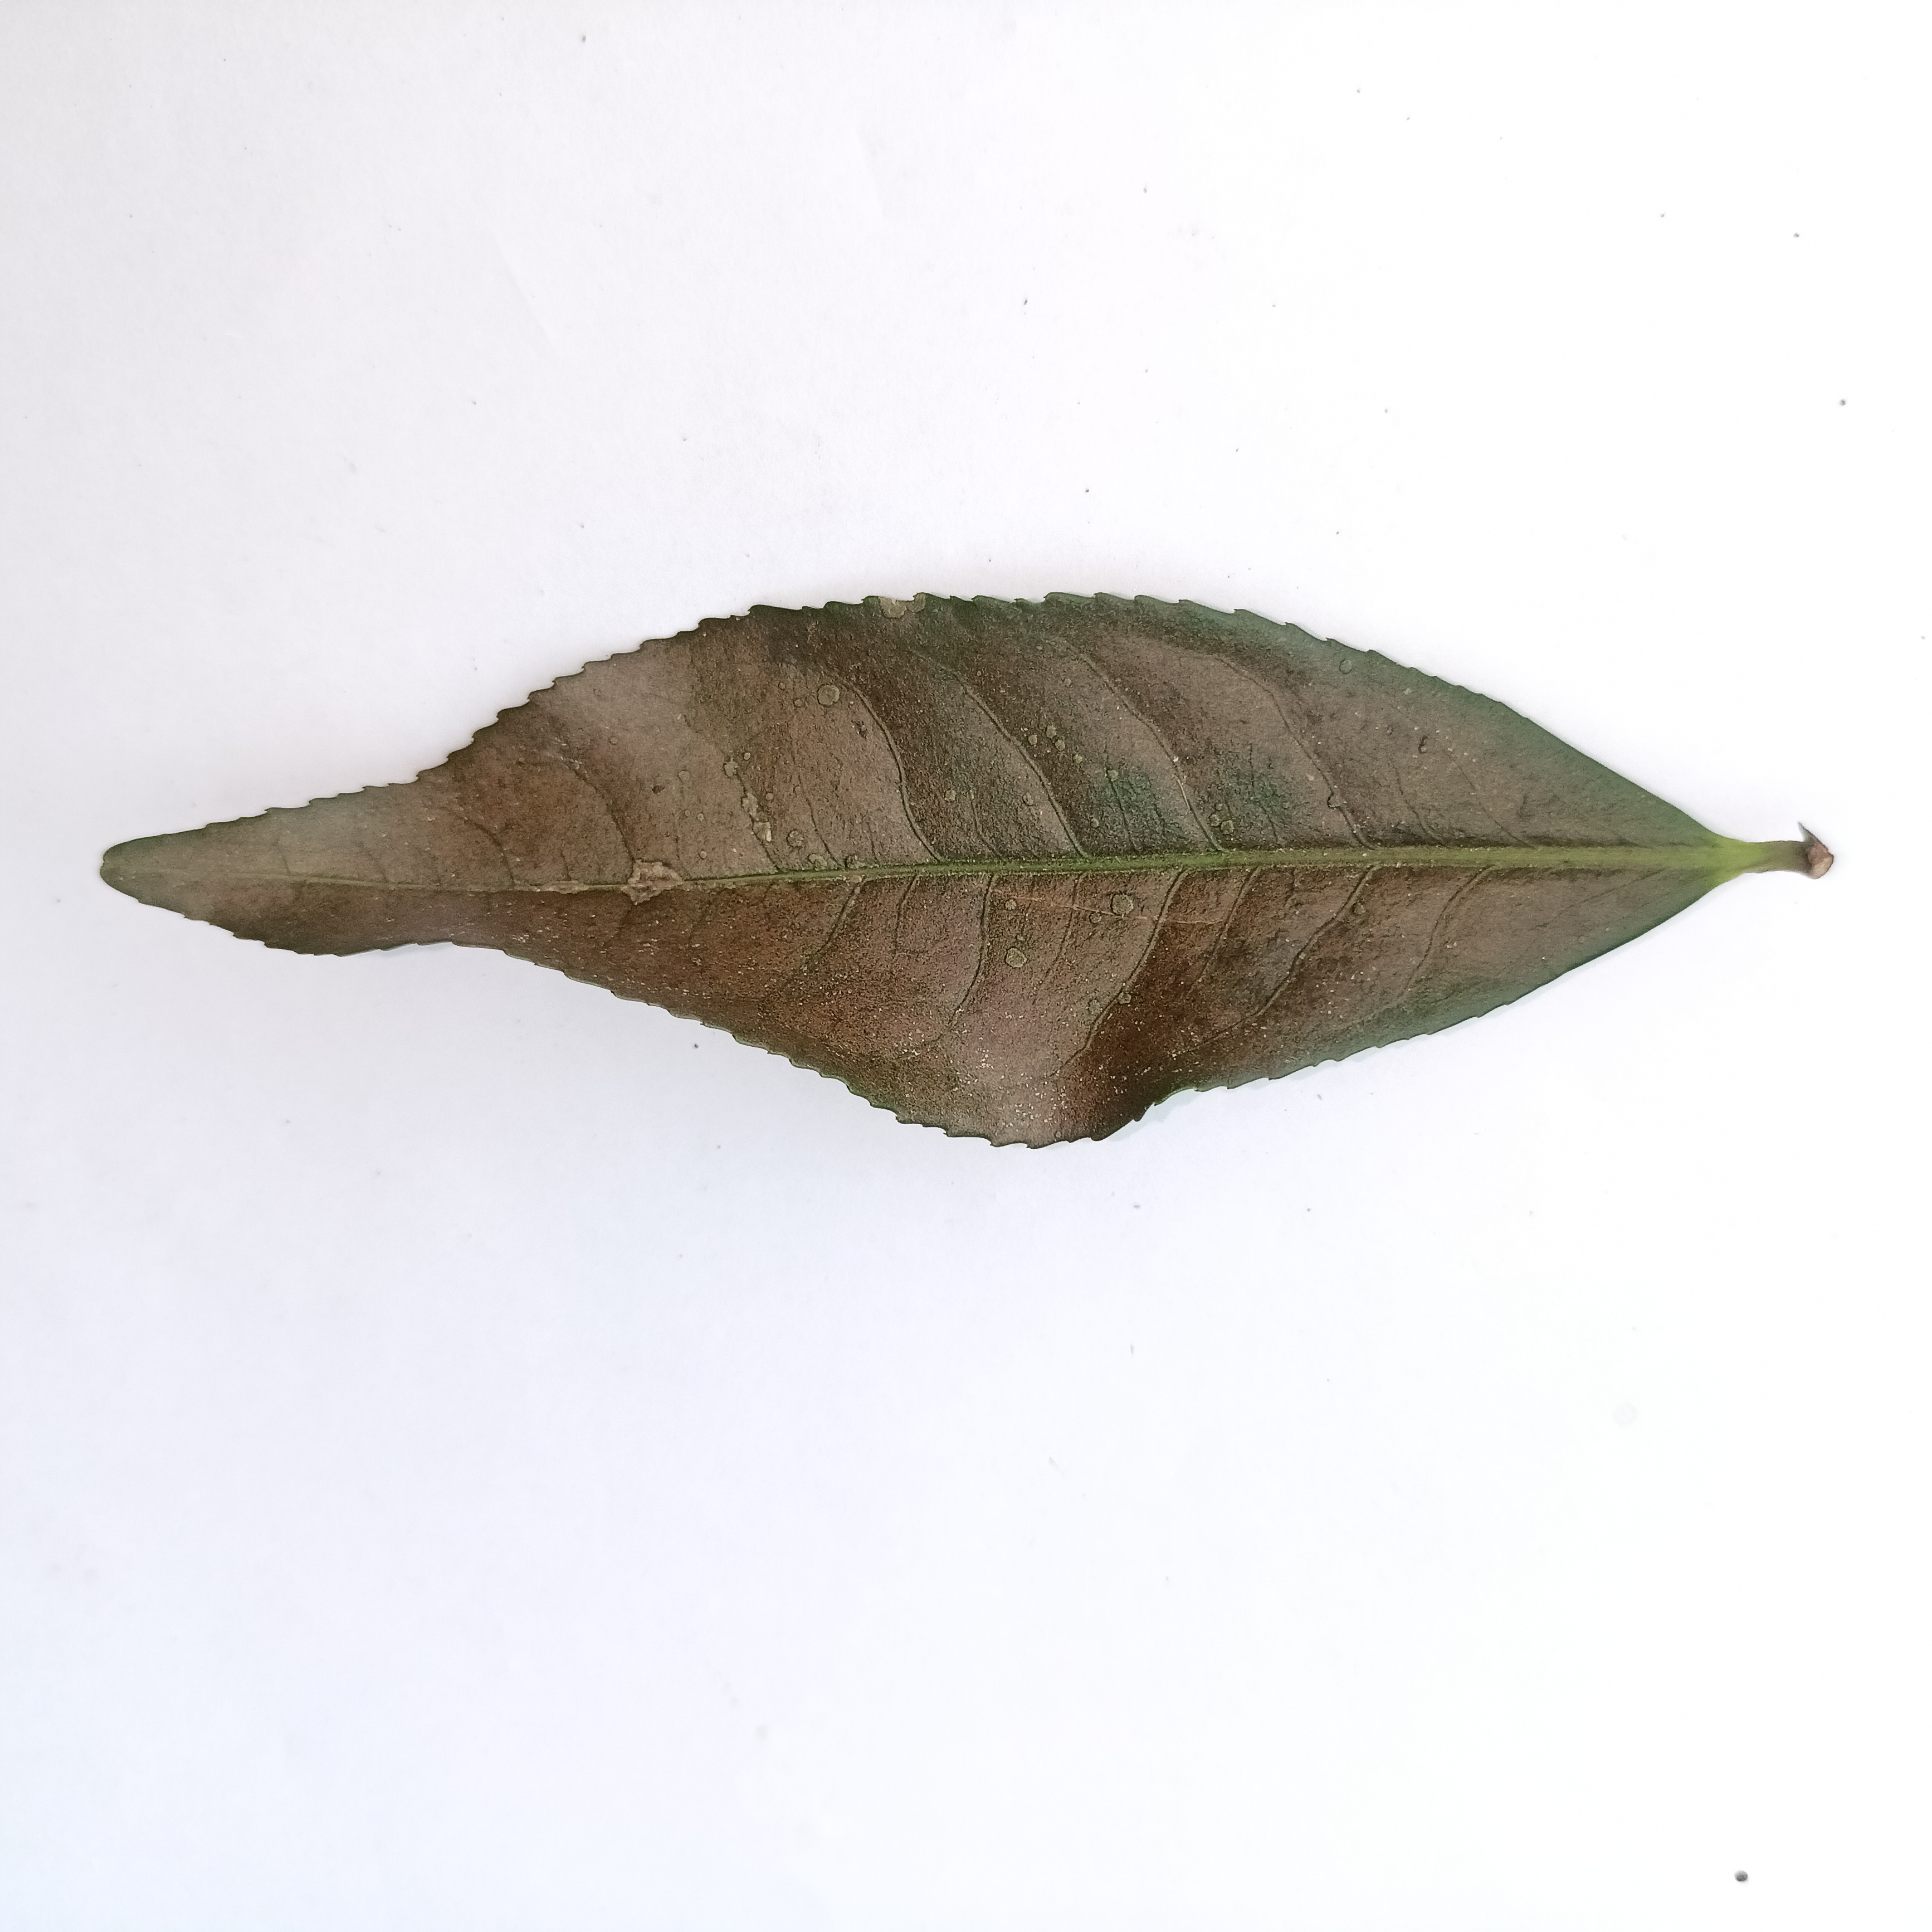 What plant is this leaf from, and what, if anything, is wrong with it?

tea, red rust
